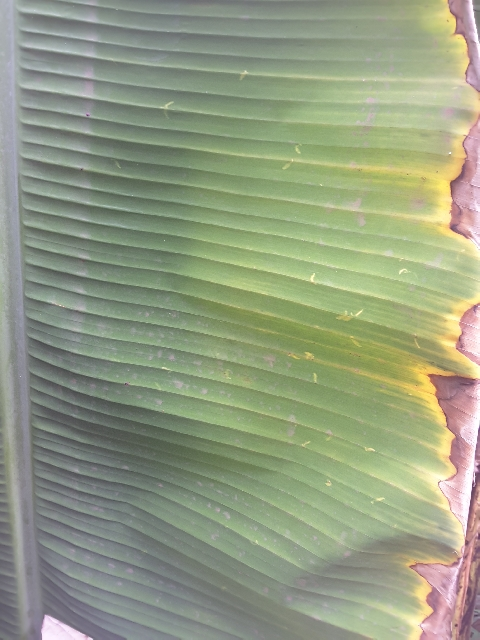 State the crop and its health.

banana, fusarium wilt race 1
